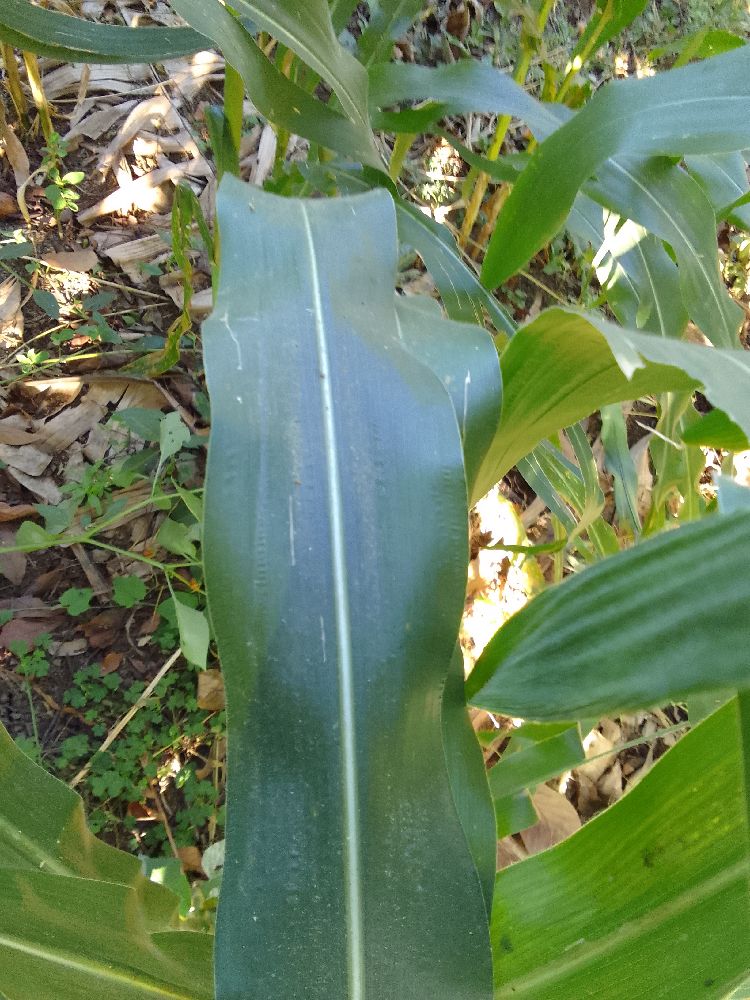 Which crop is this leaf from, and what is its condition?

maize, healthy
